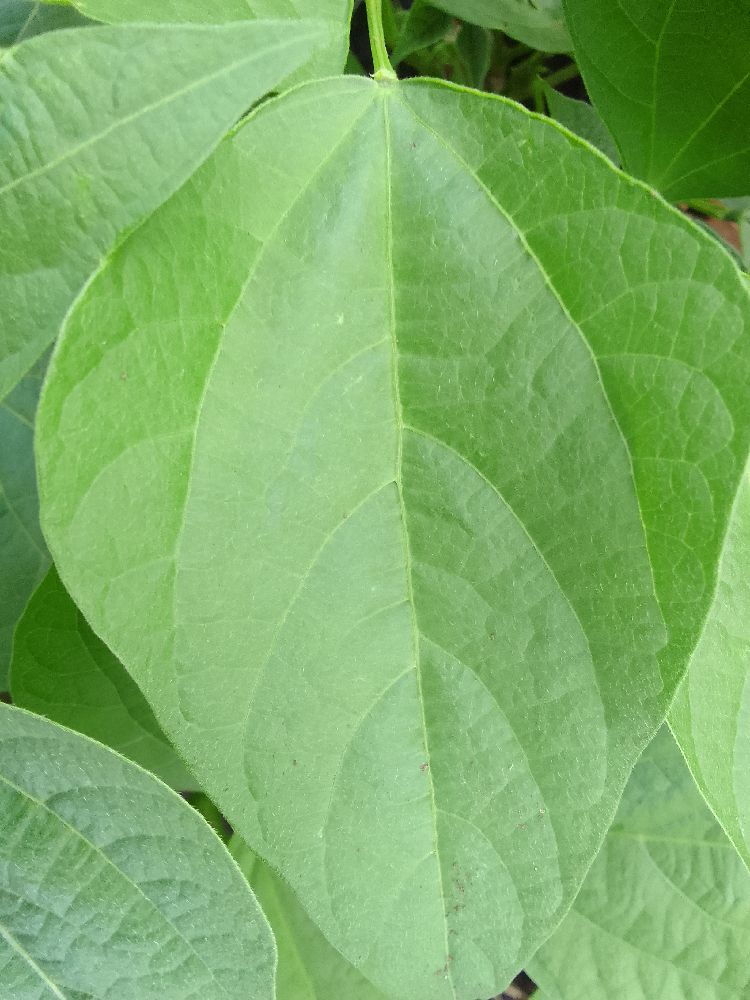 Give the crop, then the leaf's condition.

common bean, healthy
